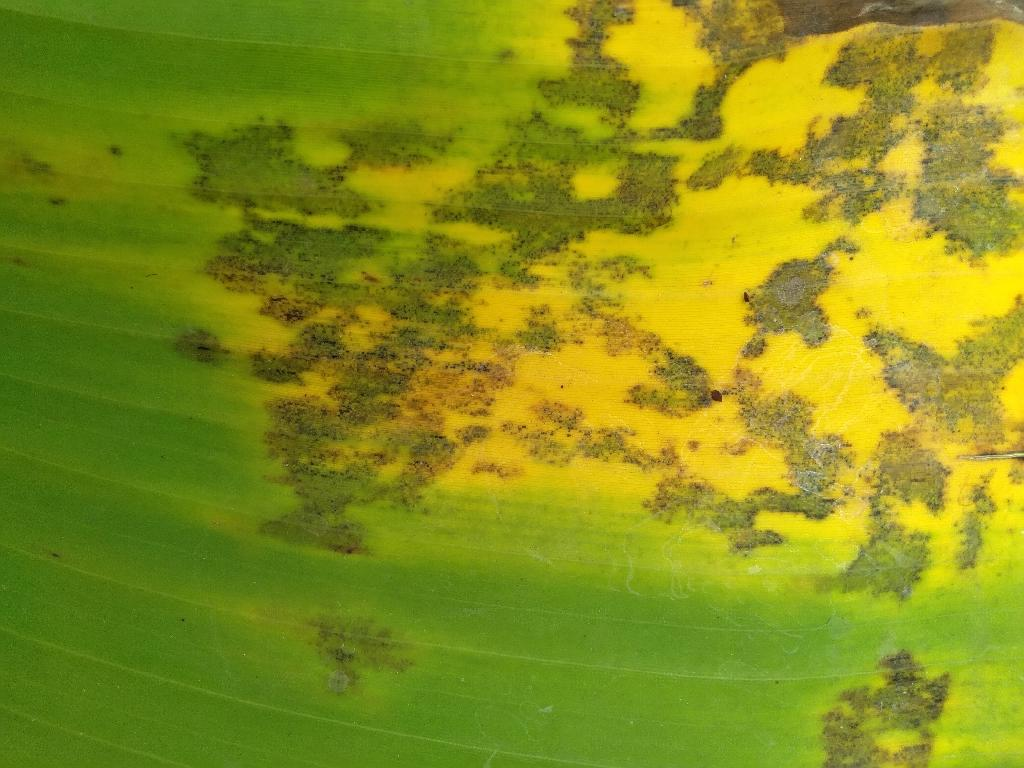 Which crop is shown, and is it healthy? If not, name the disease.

banana, black sigatoka
